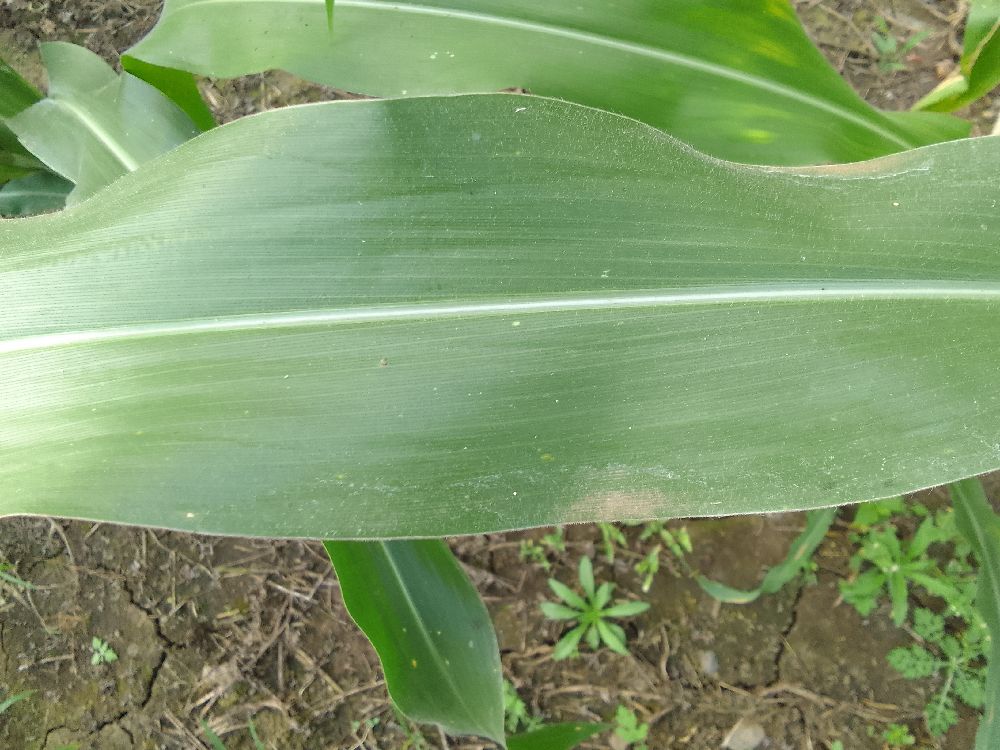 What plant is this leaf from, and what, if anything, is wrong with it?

maize, healthy
